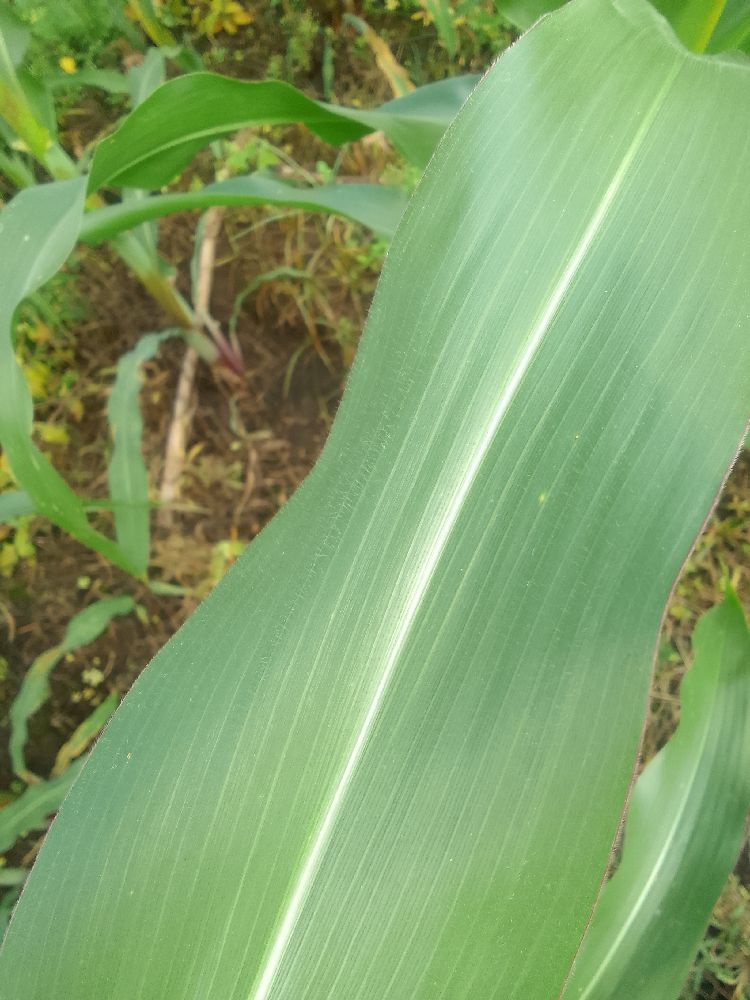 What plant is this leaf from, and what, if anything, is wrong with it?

maize, healthy
